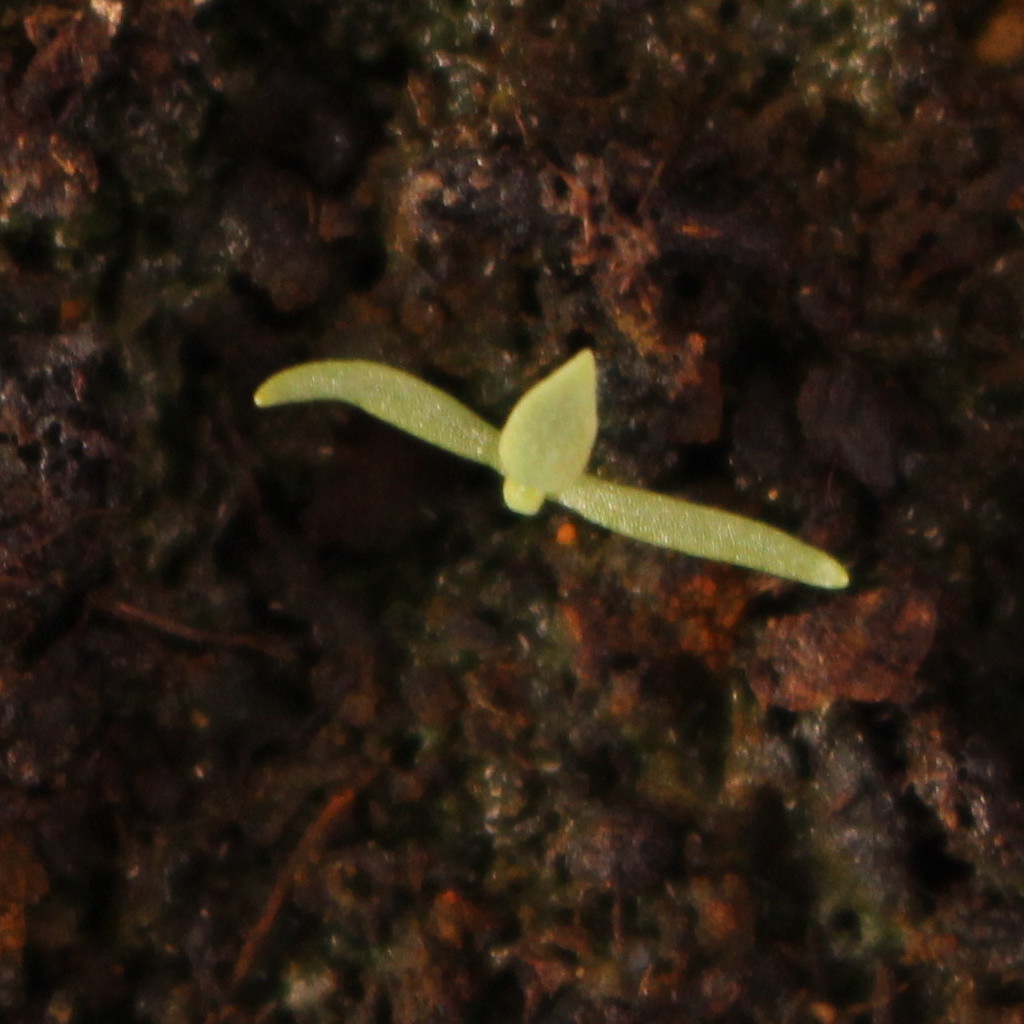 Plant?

Papaver rhoeas
